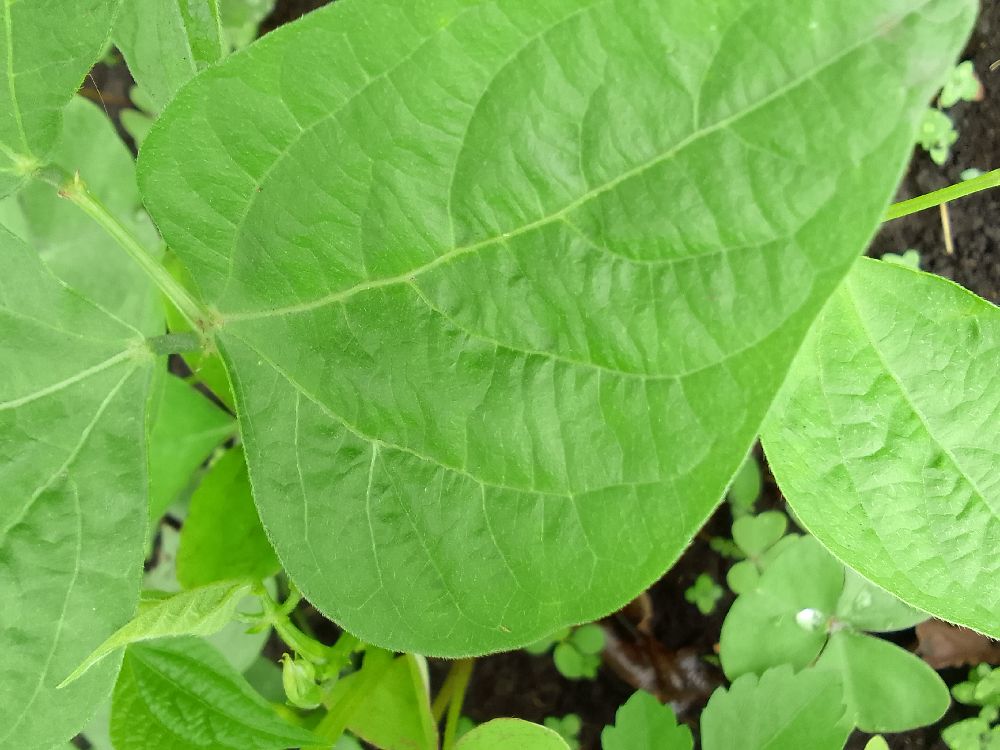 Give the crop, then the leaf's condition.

common bean, healthy
